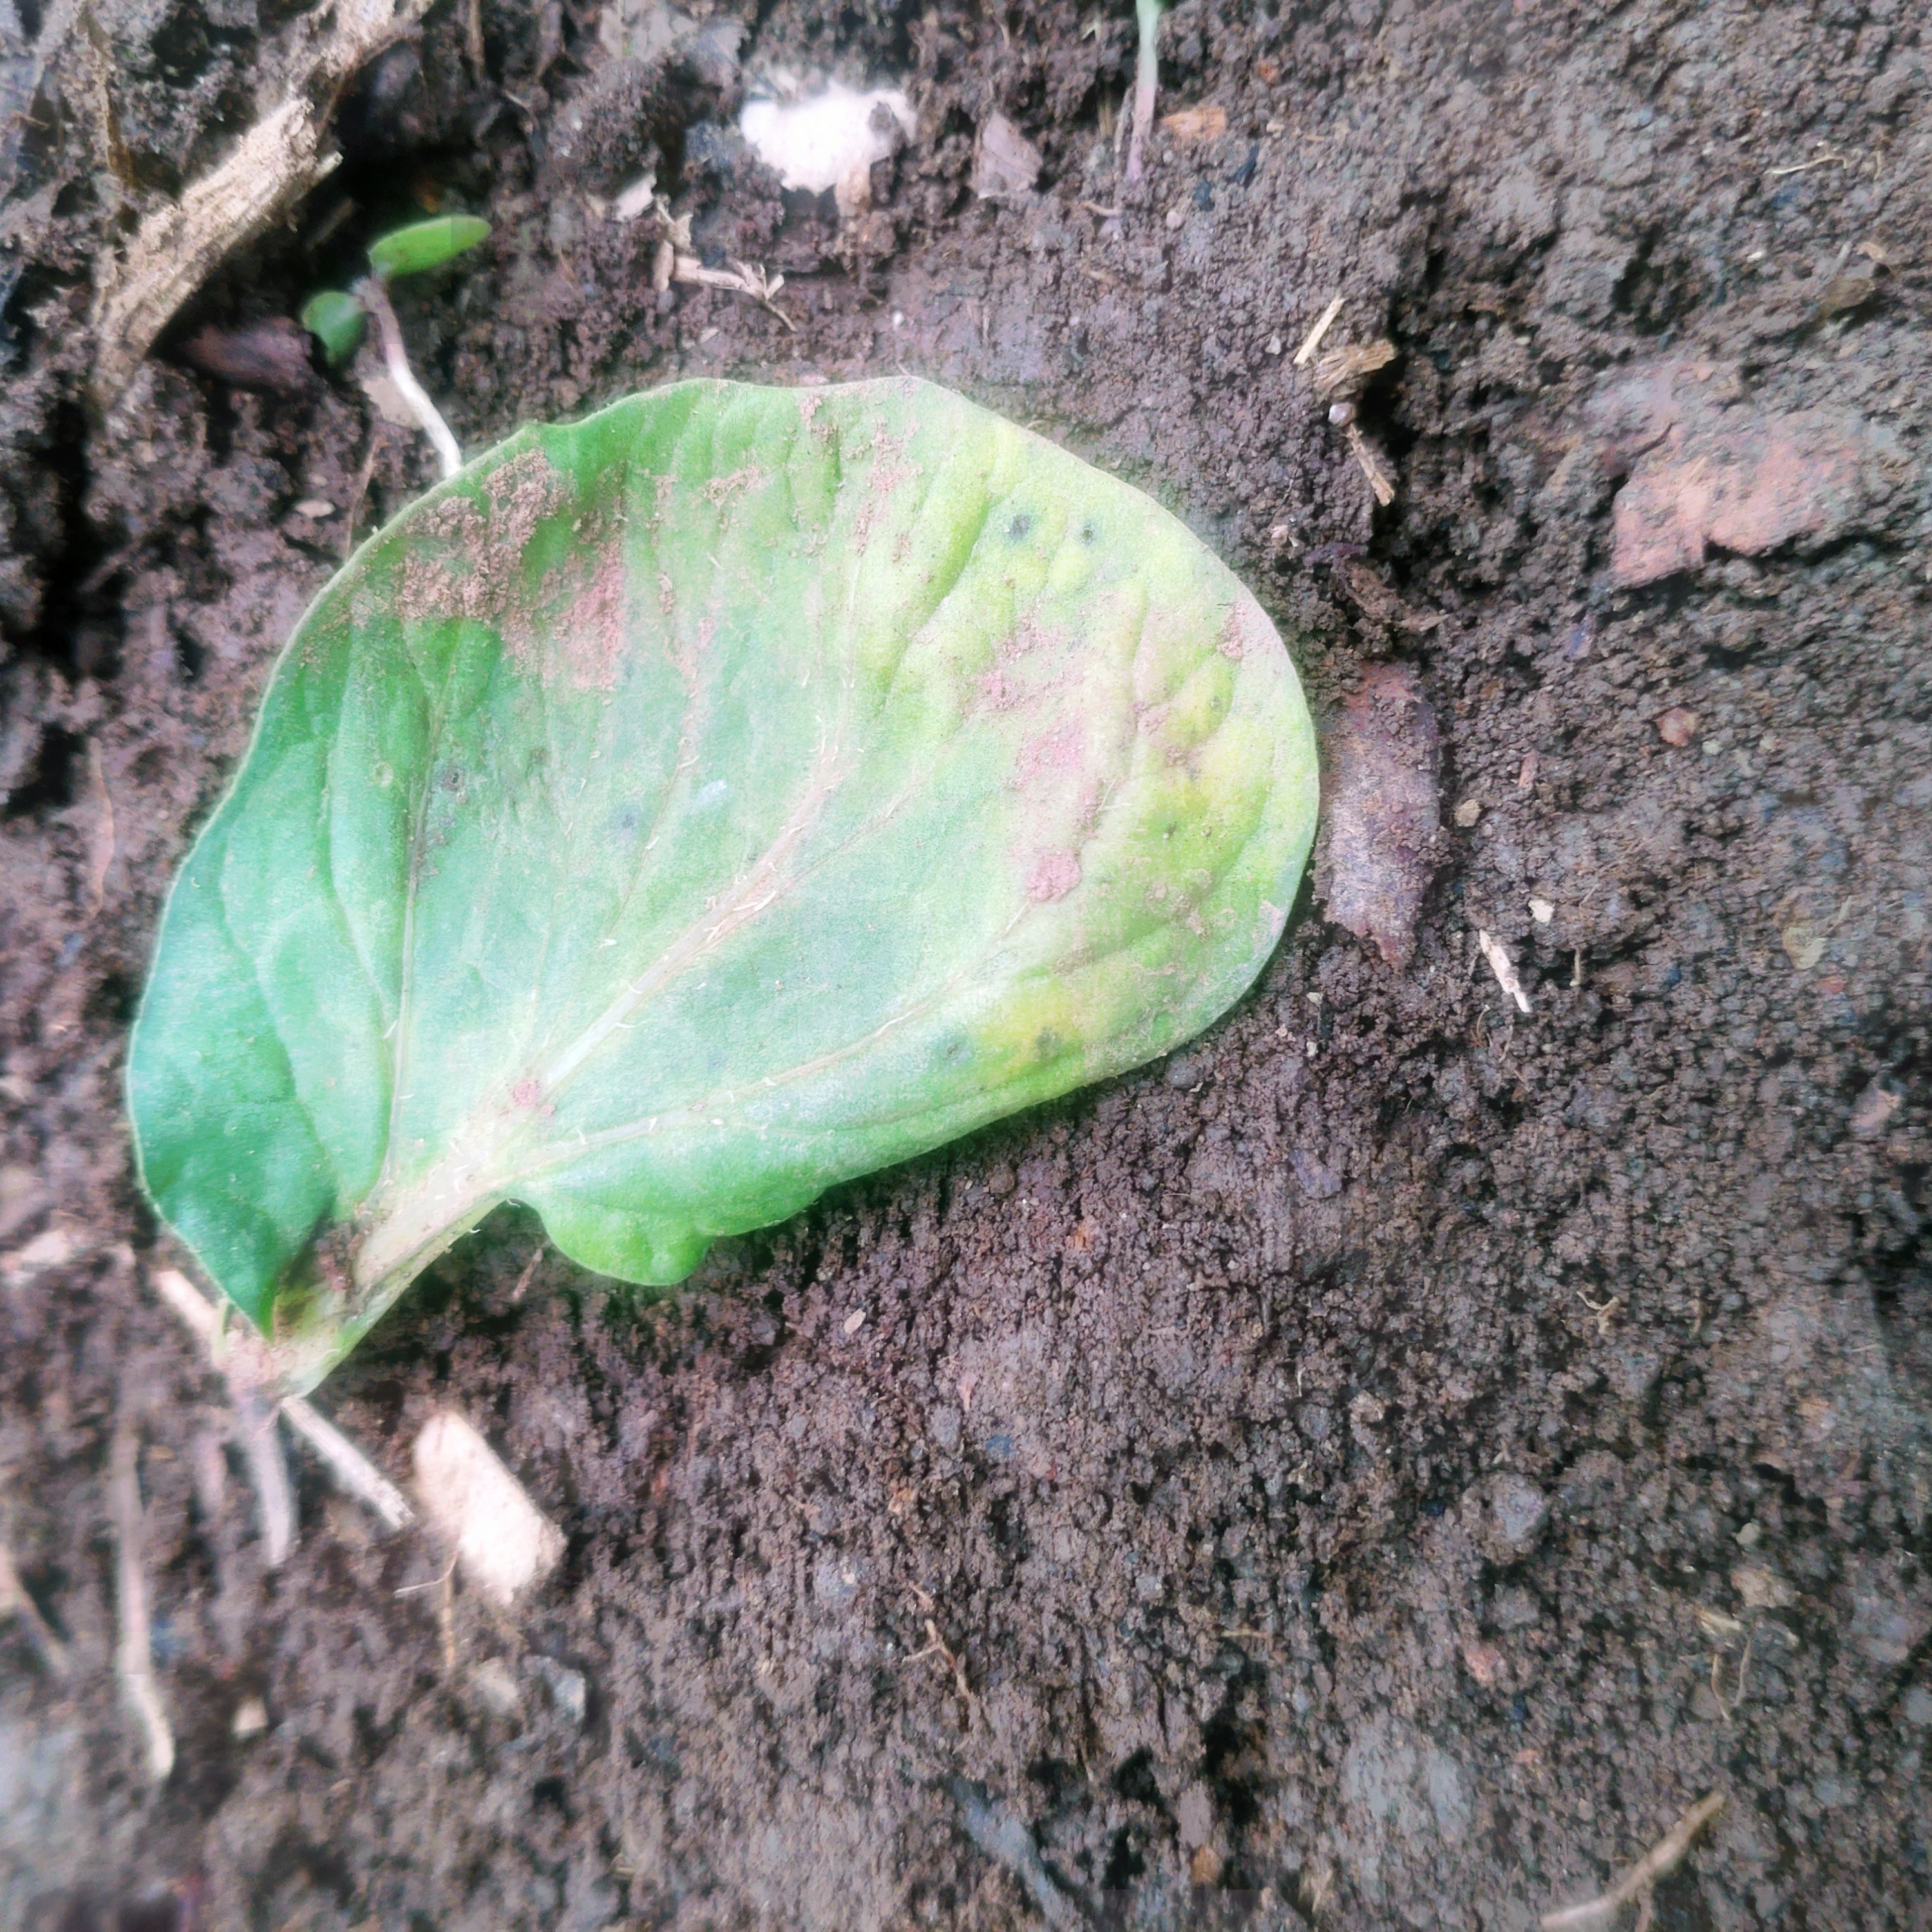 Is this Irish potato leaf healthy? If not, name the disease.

late blight
